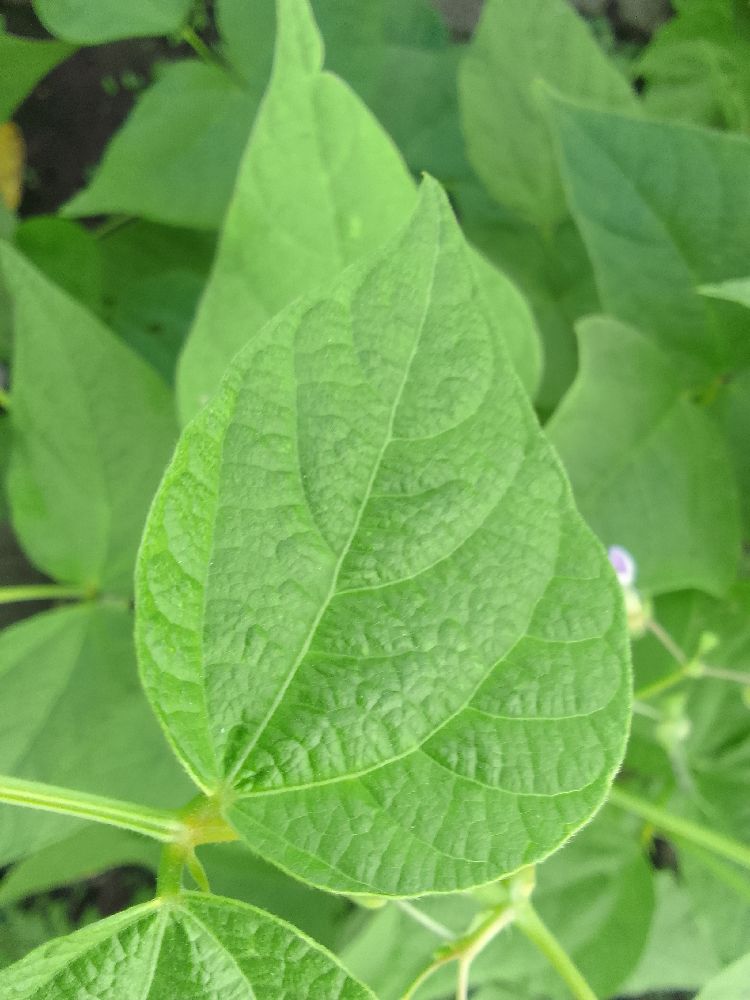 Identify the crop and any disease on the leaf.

common bean, healthy
